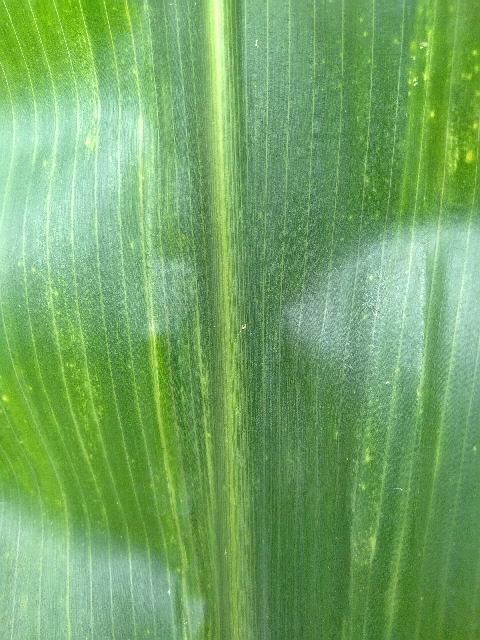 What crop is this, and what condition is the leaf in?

maize, maize lethal necrosis
